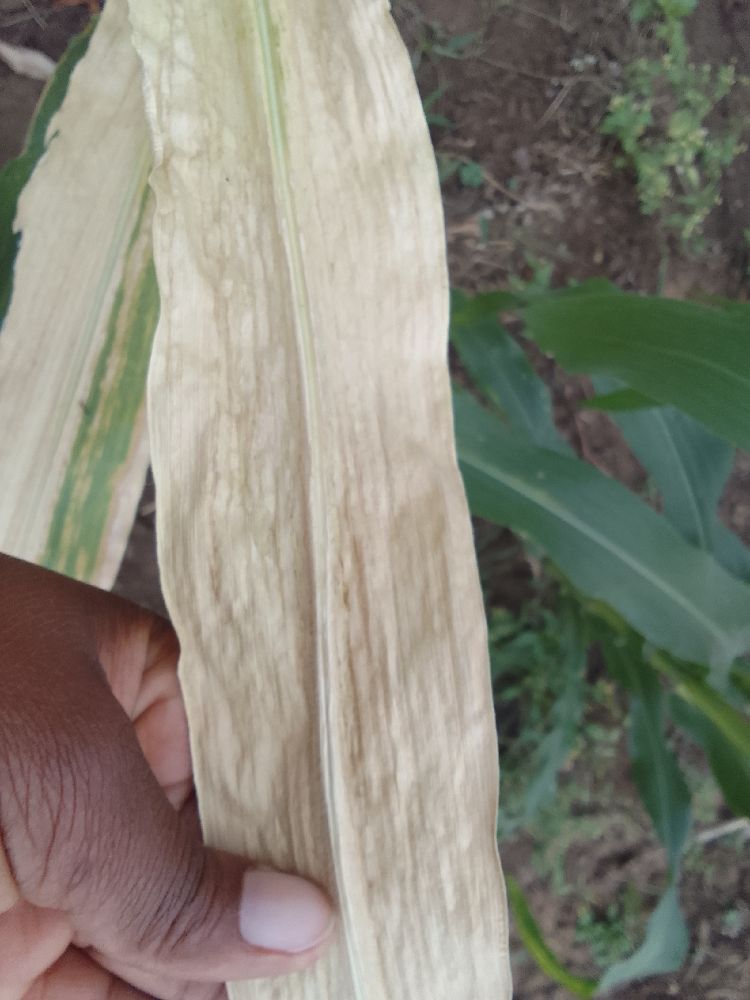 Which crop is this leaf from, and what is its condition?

maize, maize lethal necrosis
